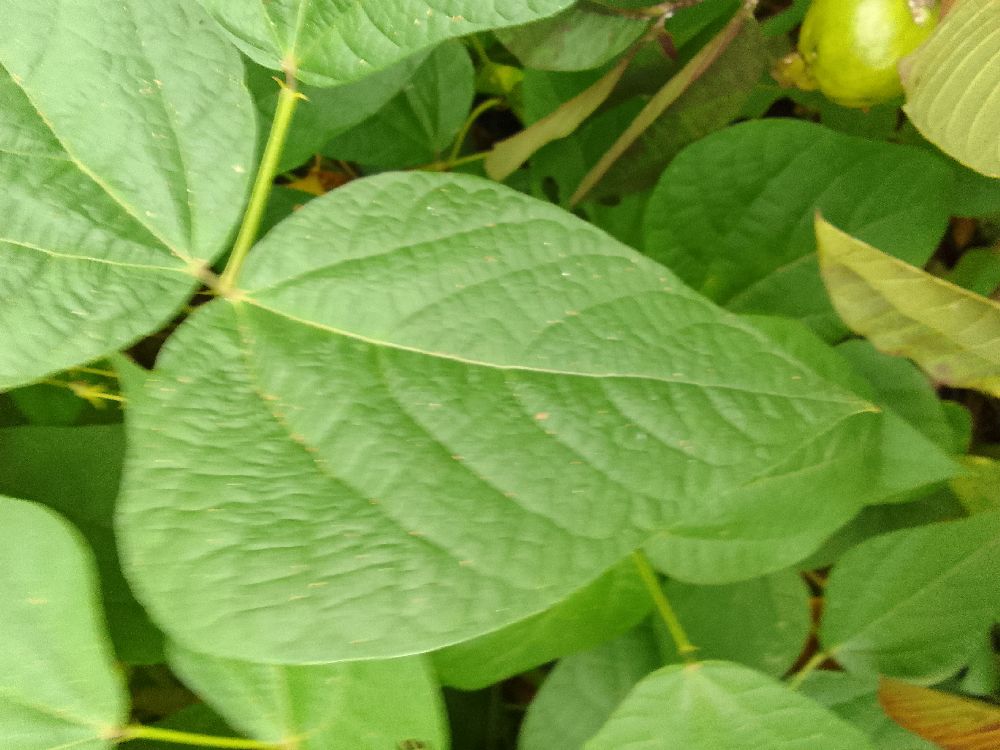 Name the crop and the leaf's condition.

common bean, healthy
